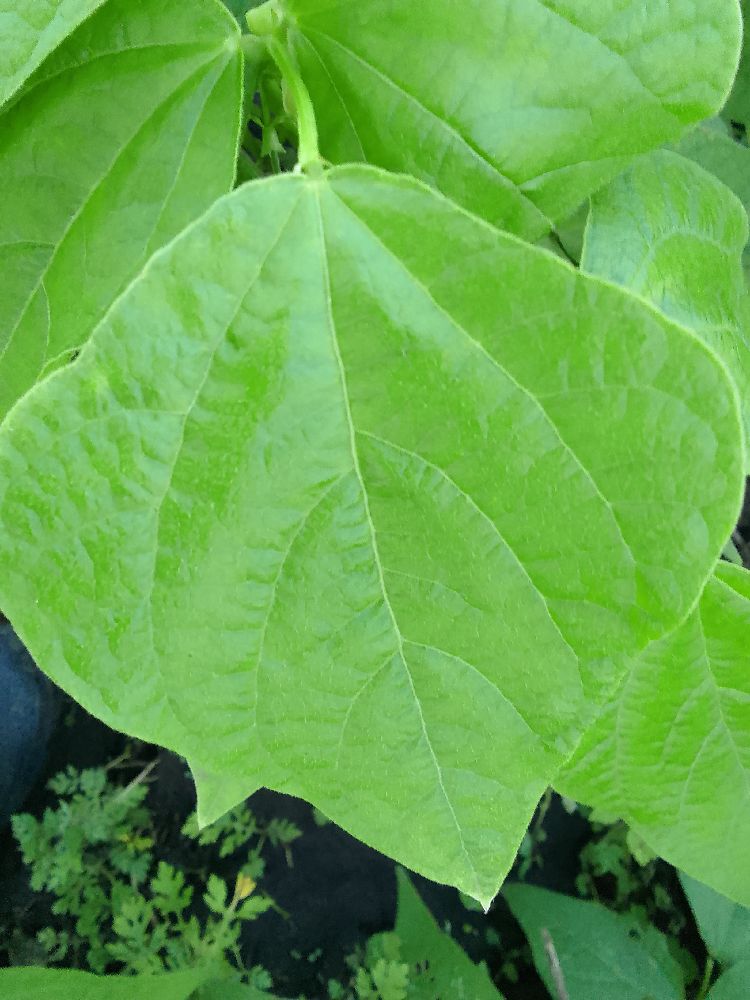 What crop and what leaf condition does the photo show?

common bean, healthy
